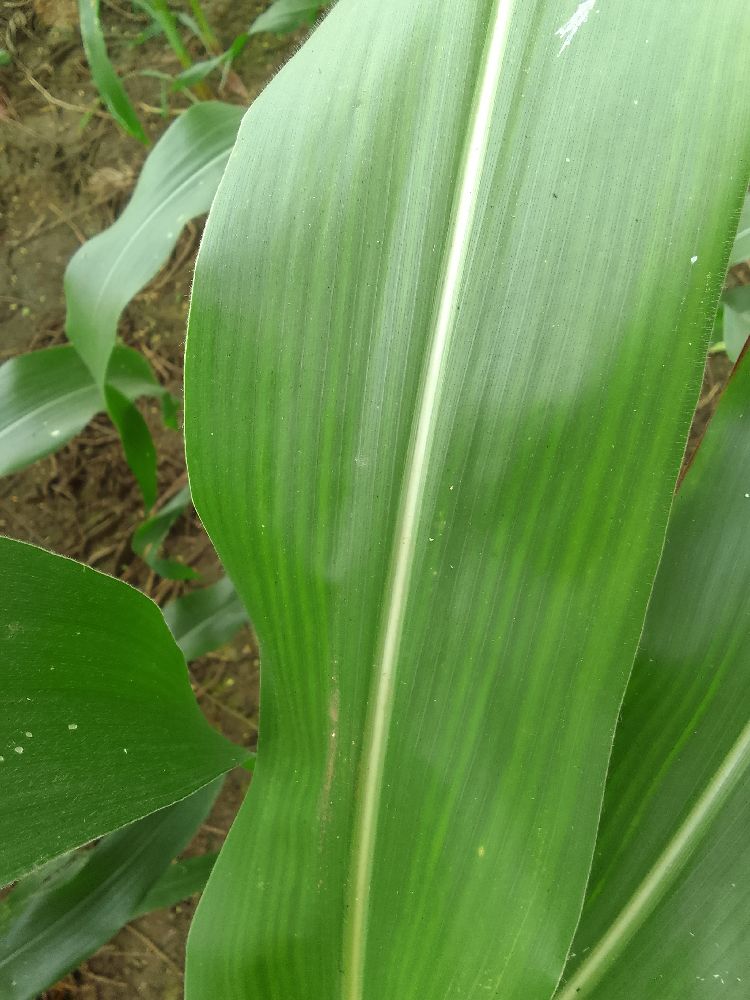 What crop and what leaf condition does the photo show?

maize, healthy
